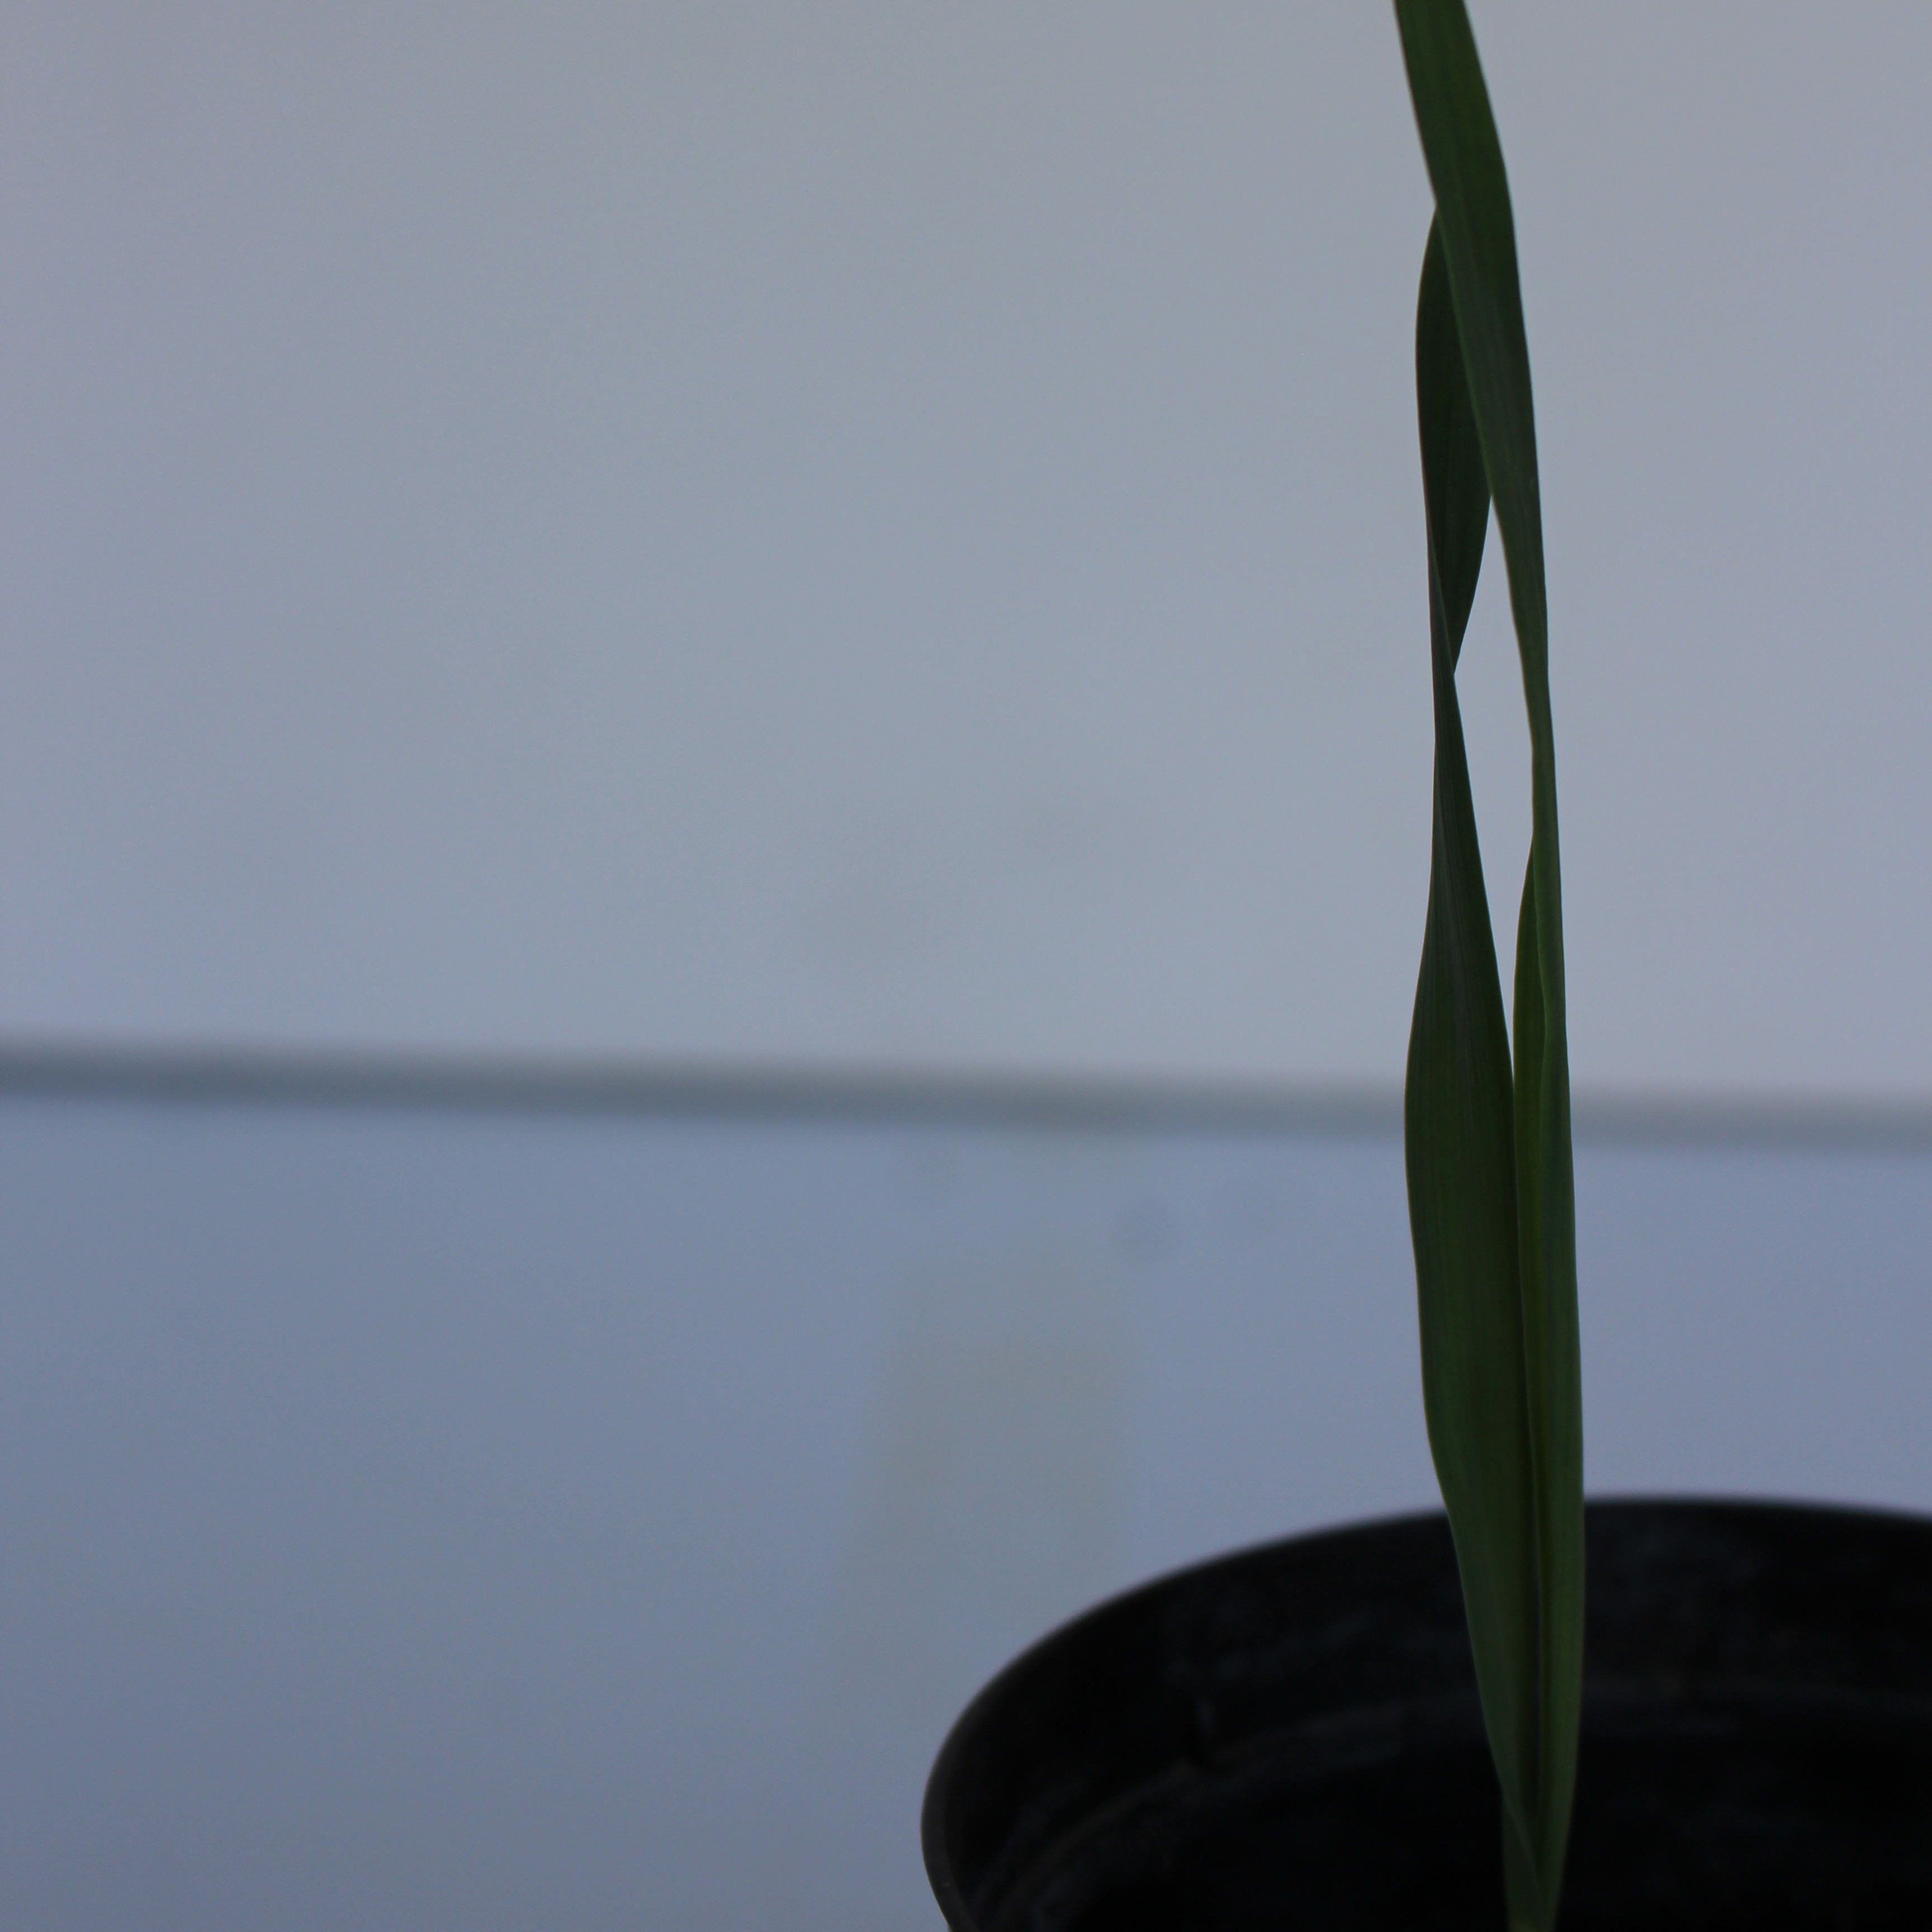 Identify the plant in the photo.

Avena sterilis
